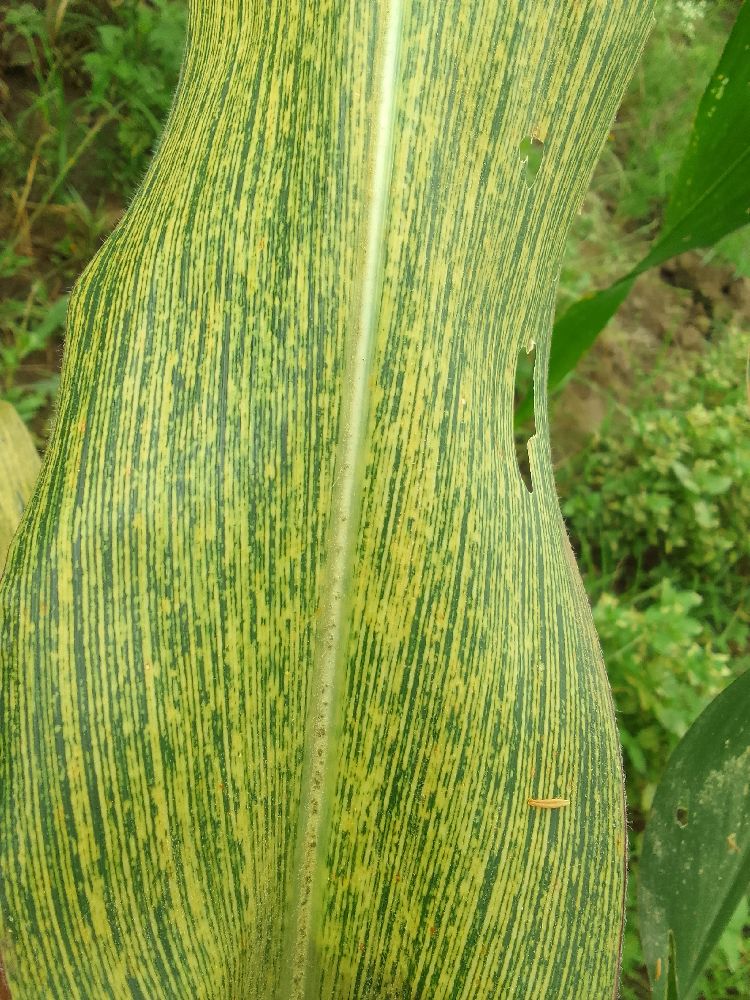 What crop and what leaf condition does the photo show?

maize, maize streak virus
